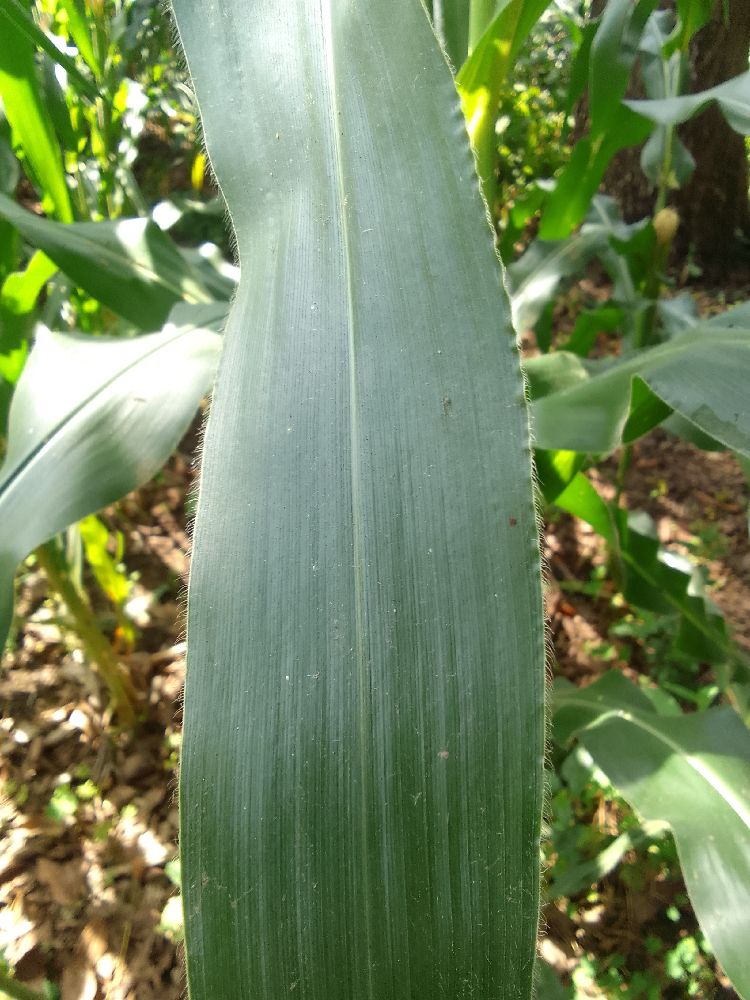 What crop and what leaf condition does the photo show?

maize, healthy
